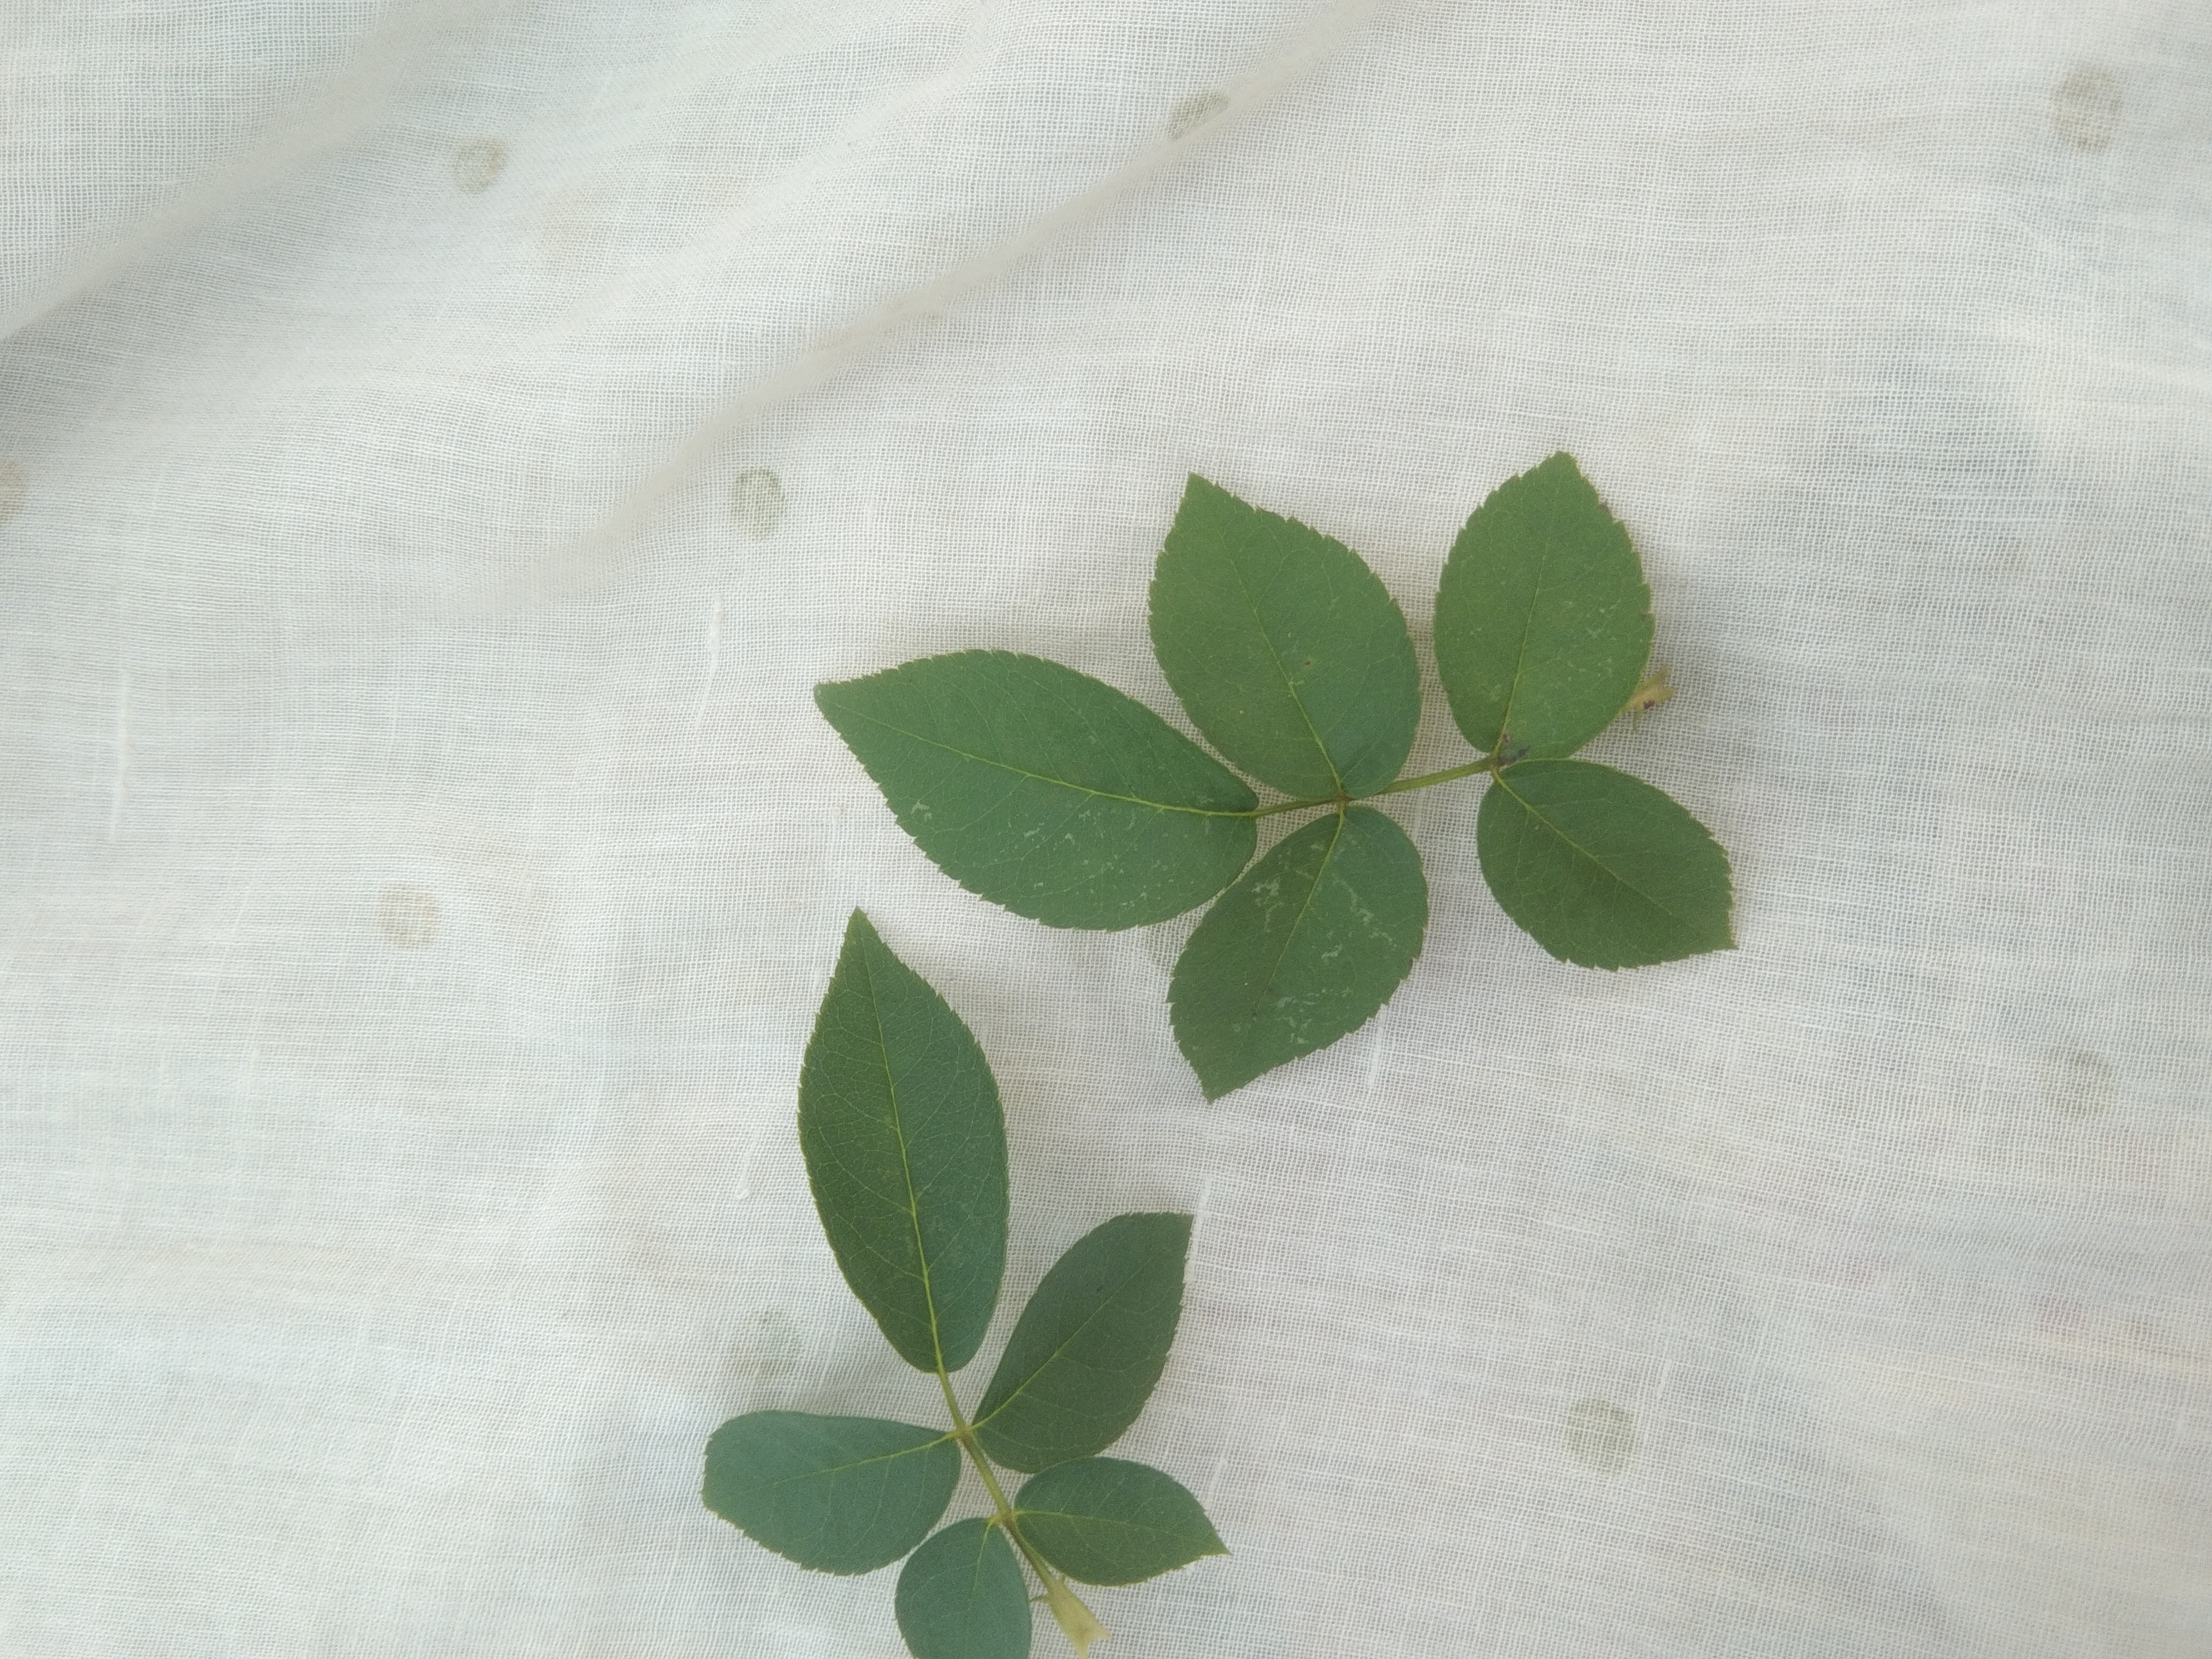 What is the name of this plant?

rose
